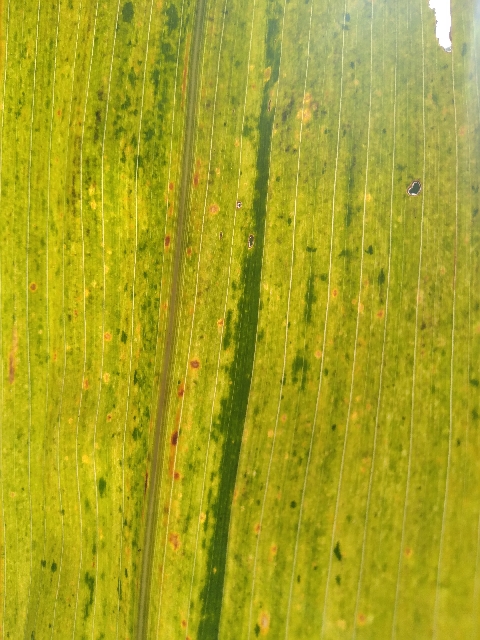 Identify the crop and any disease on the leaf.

maize, maize lethal necrosis
